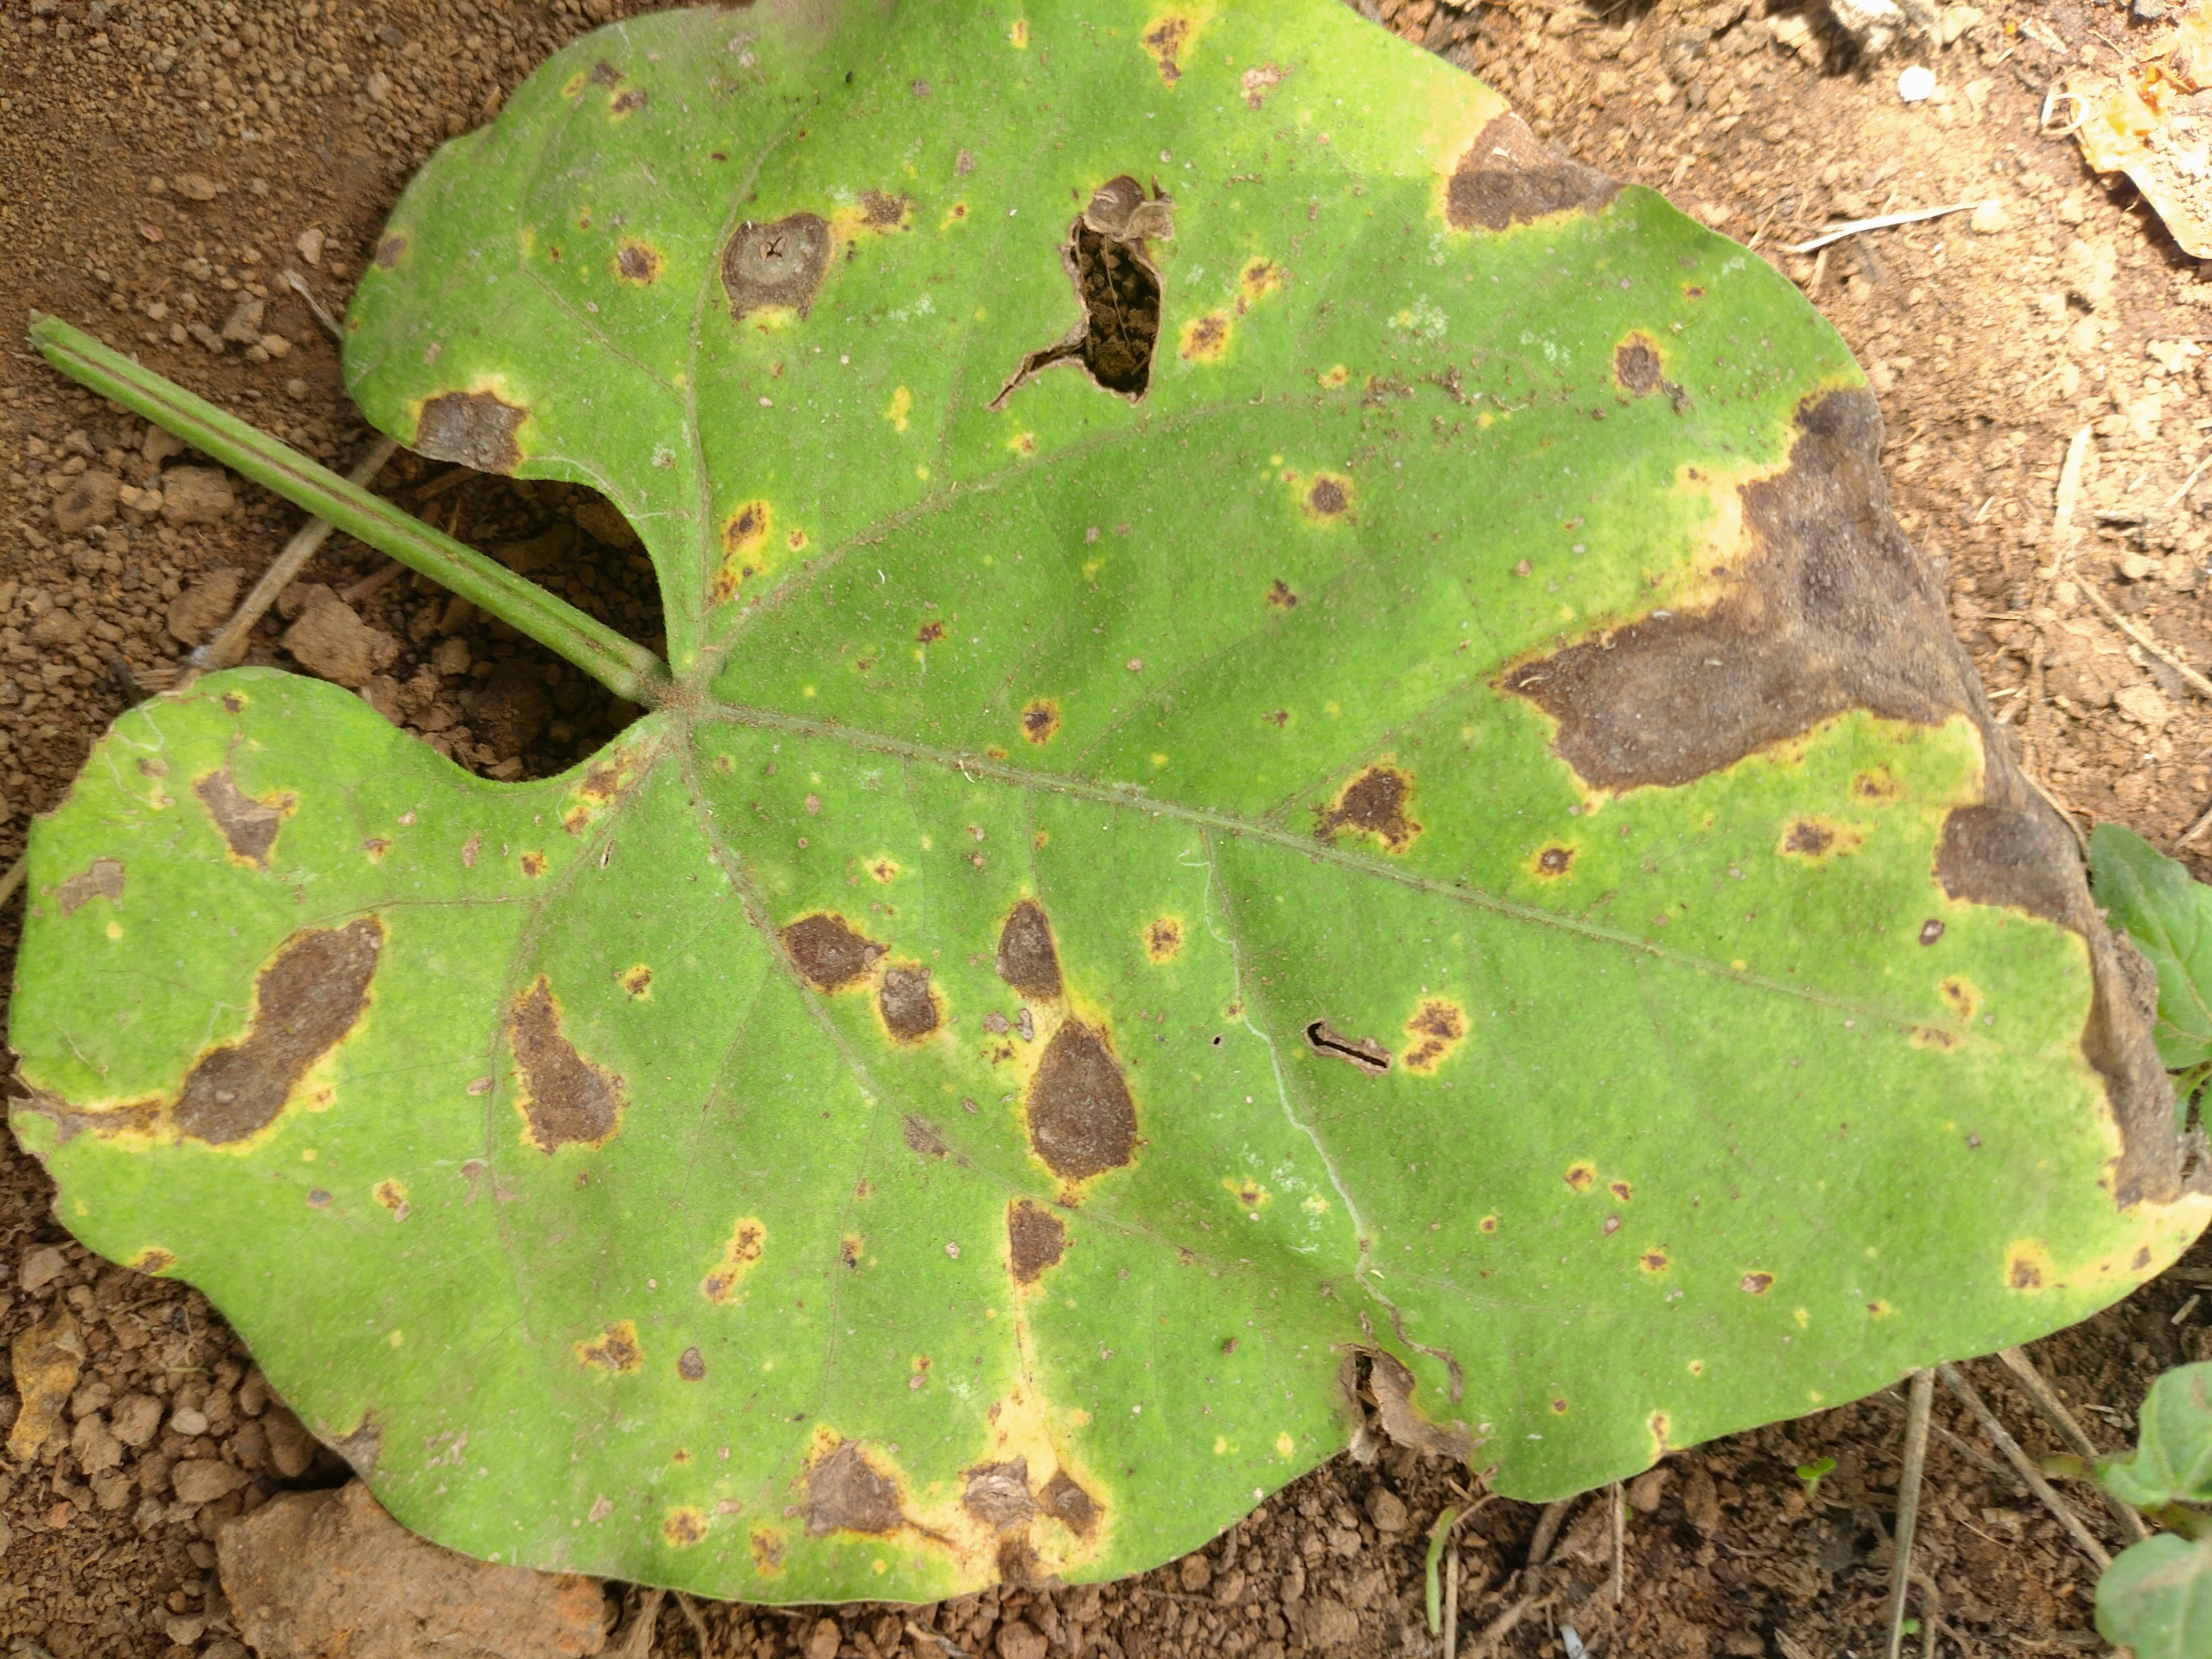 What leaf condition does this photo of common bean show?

rust
